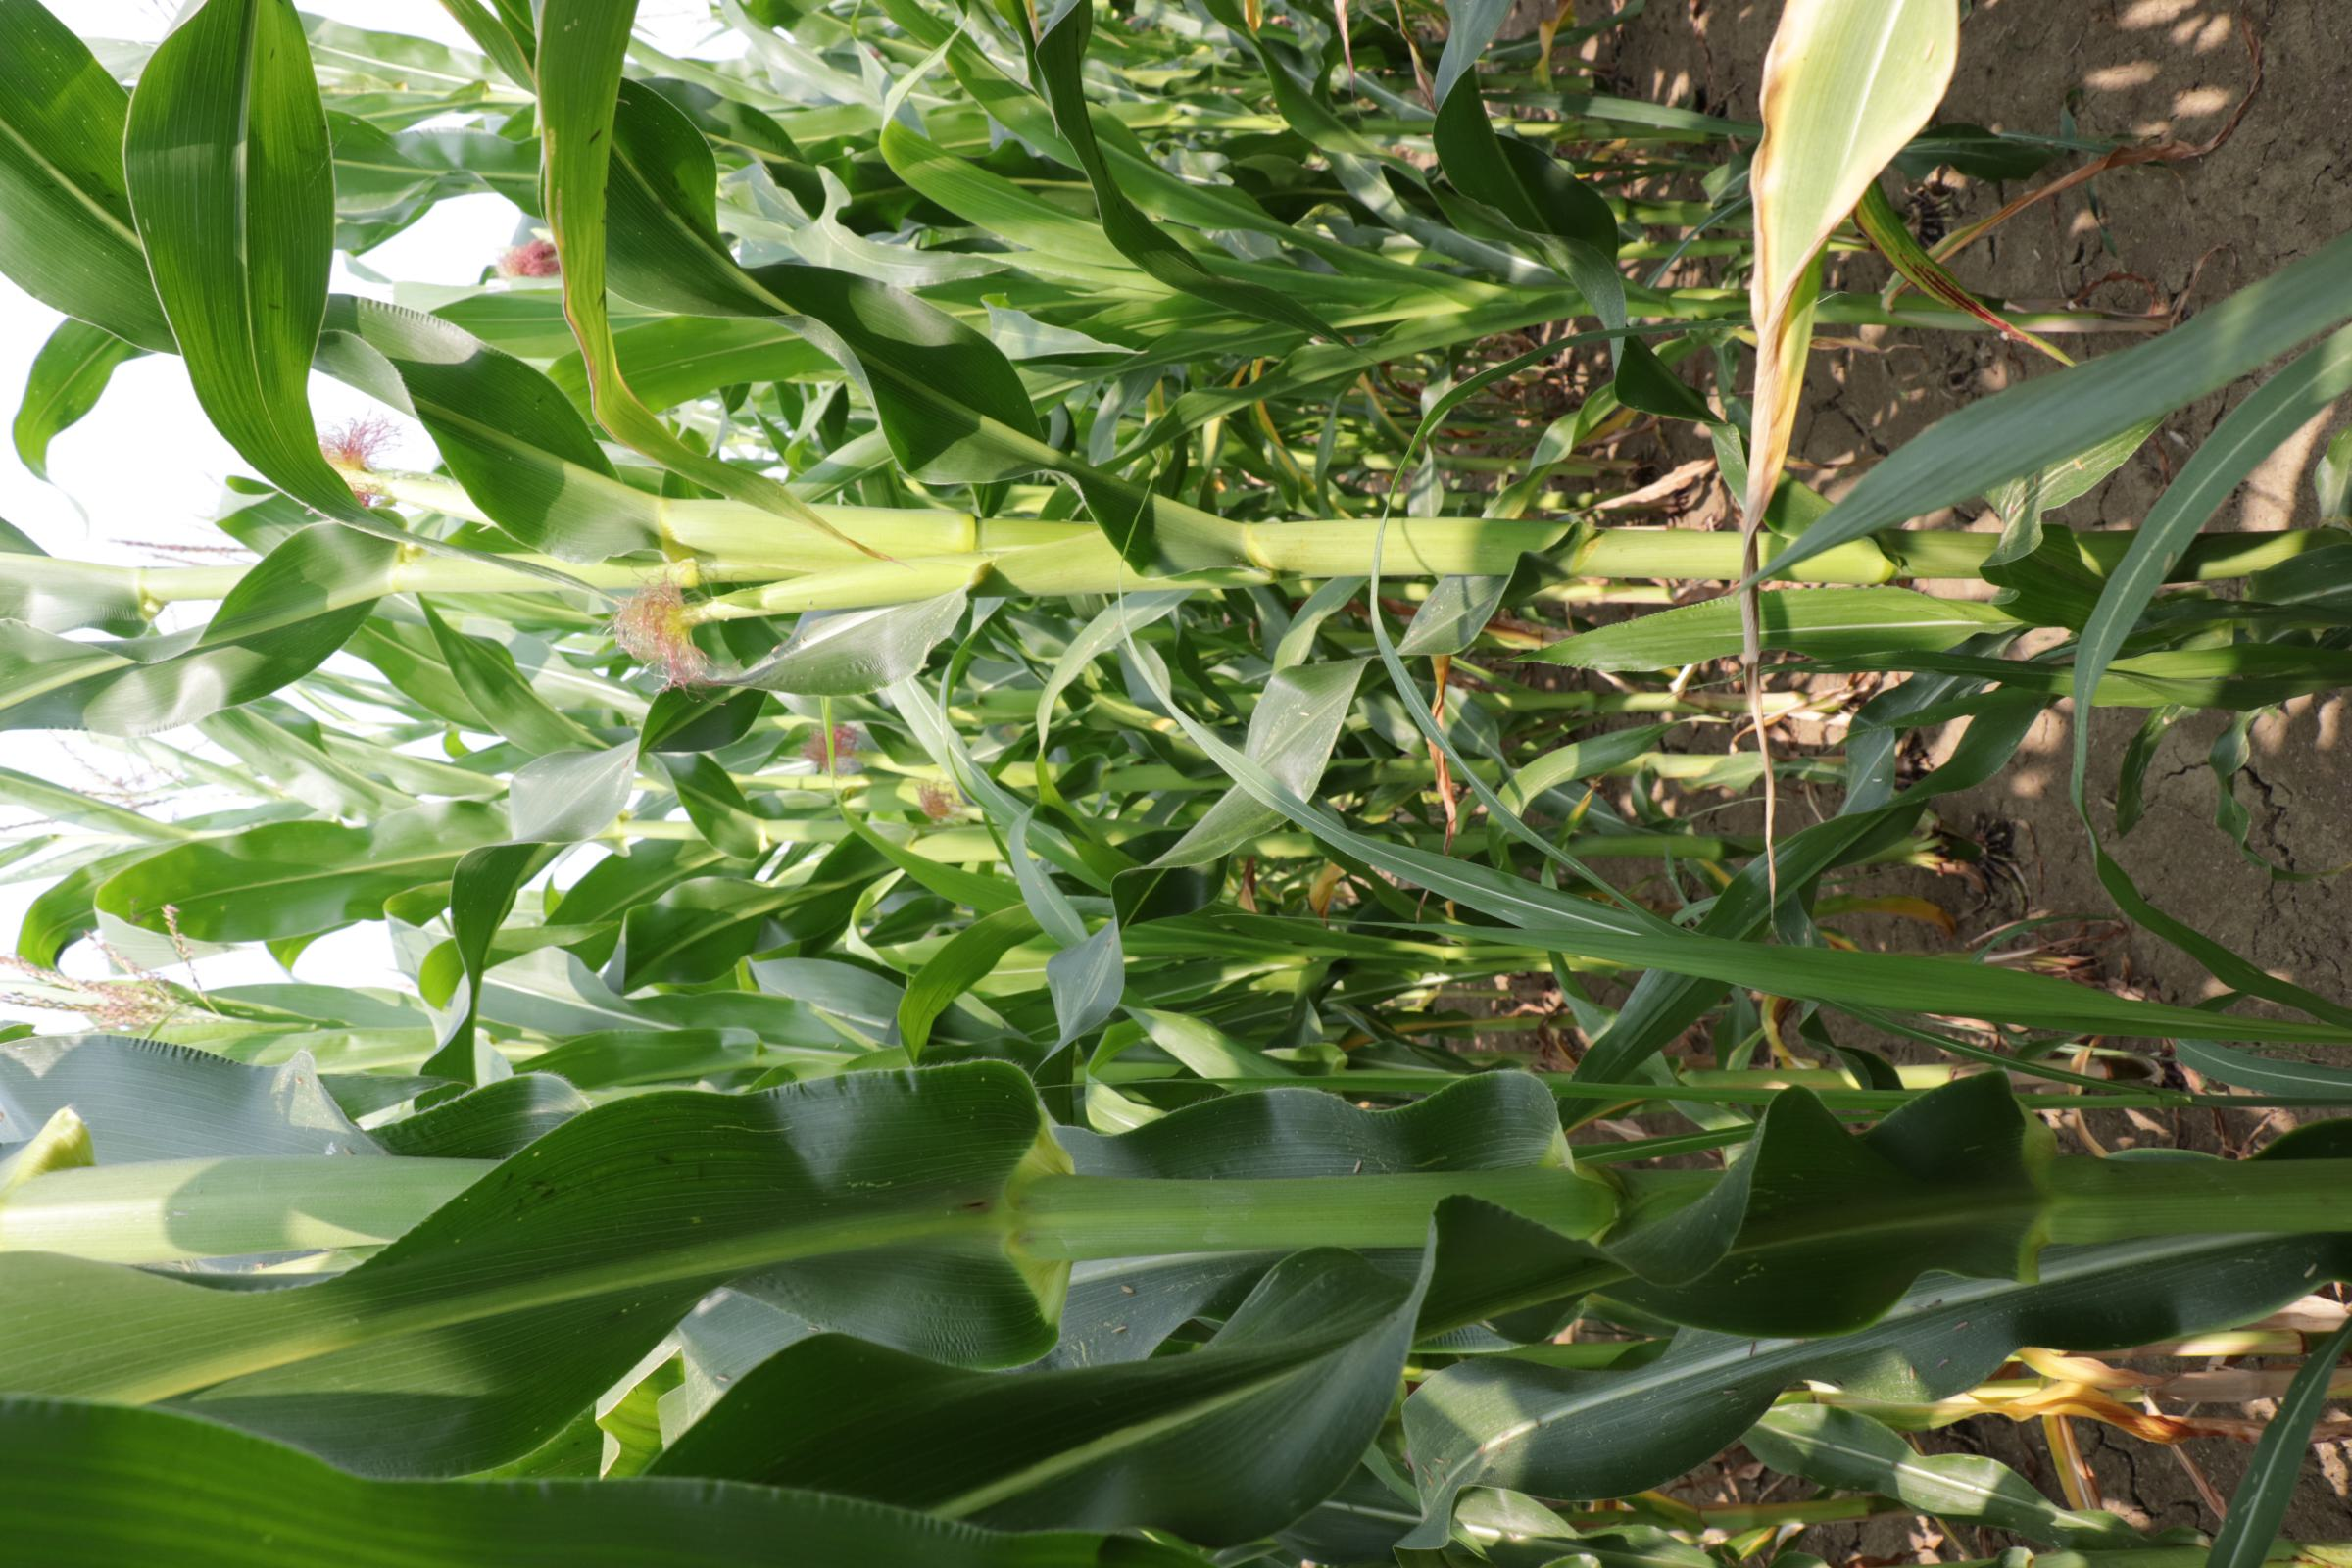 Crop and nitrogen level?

maize, full nitrogen fertilisation
